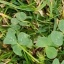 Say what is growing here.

unstructured weed
